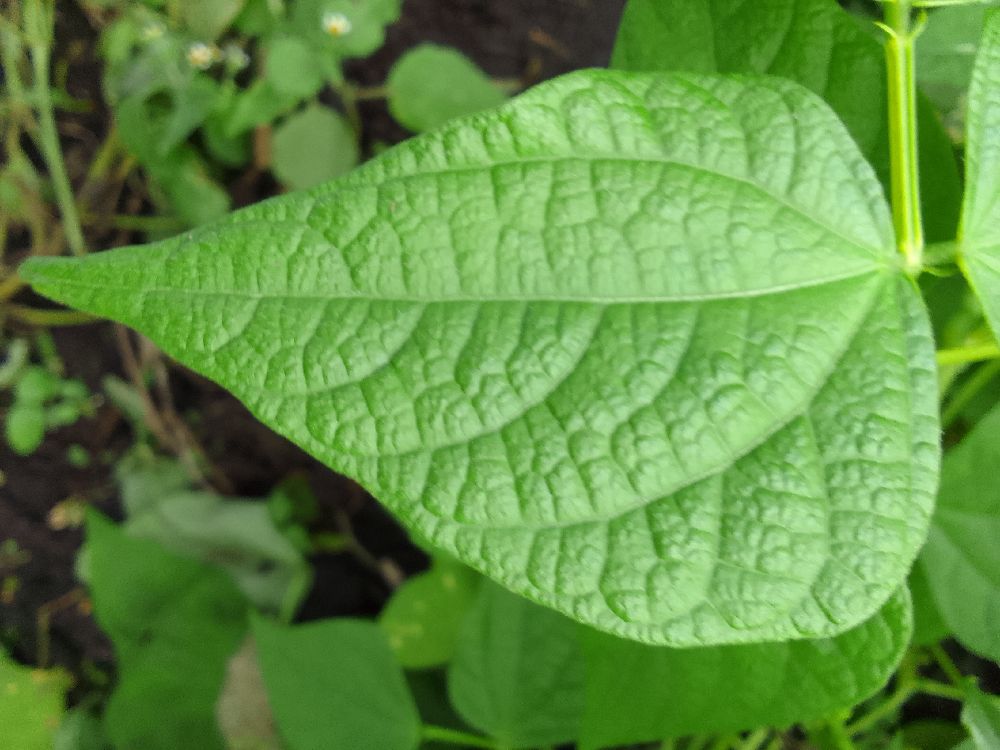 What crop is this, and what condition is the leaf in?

common bean, healthy
